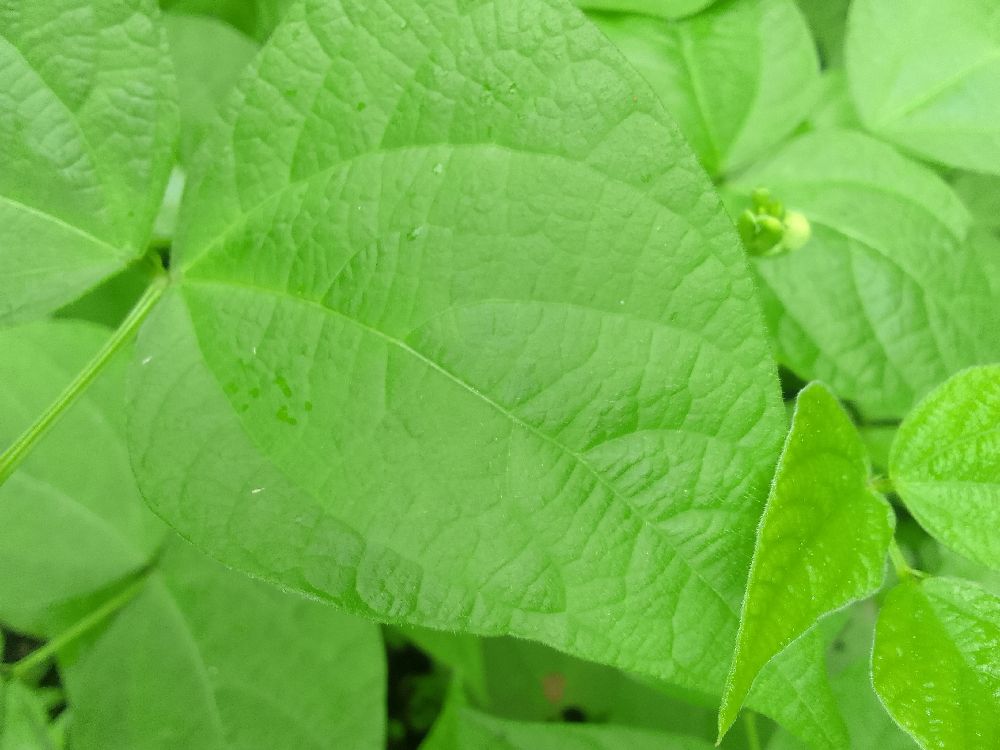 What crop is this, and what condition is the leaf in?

common bean, healthy
